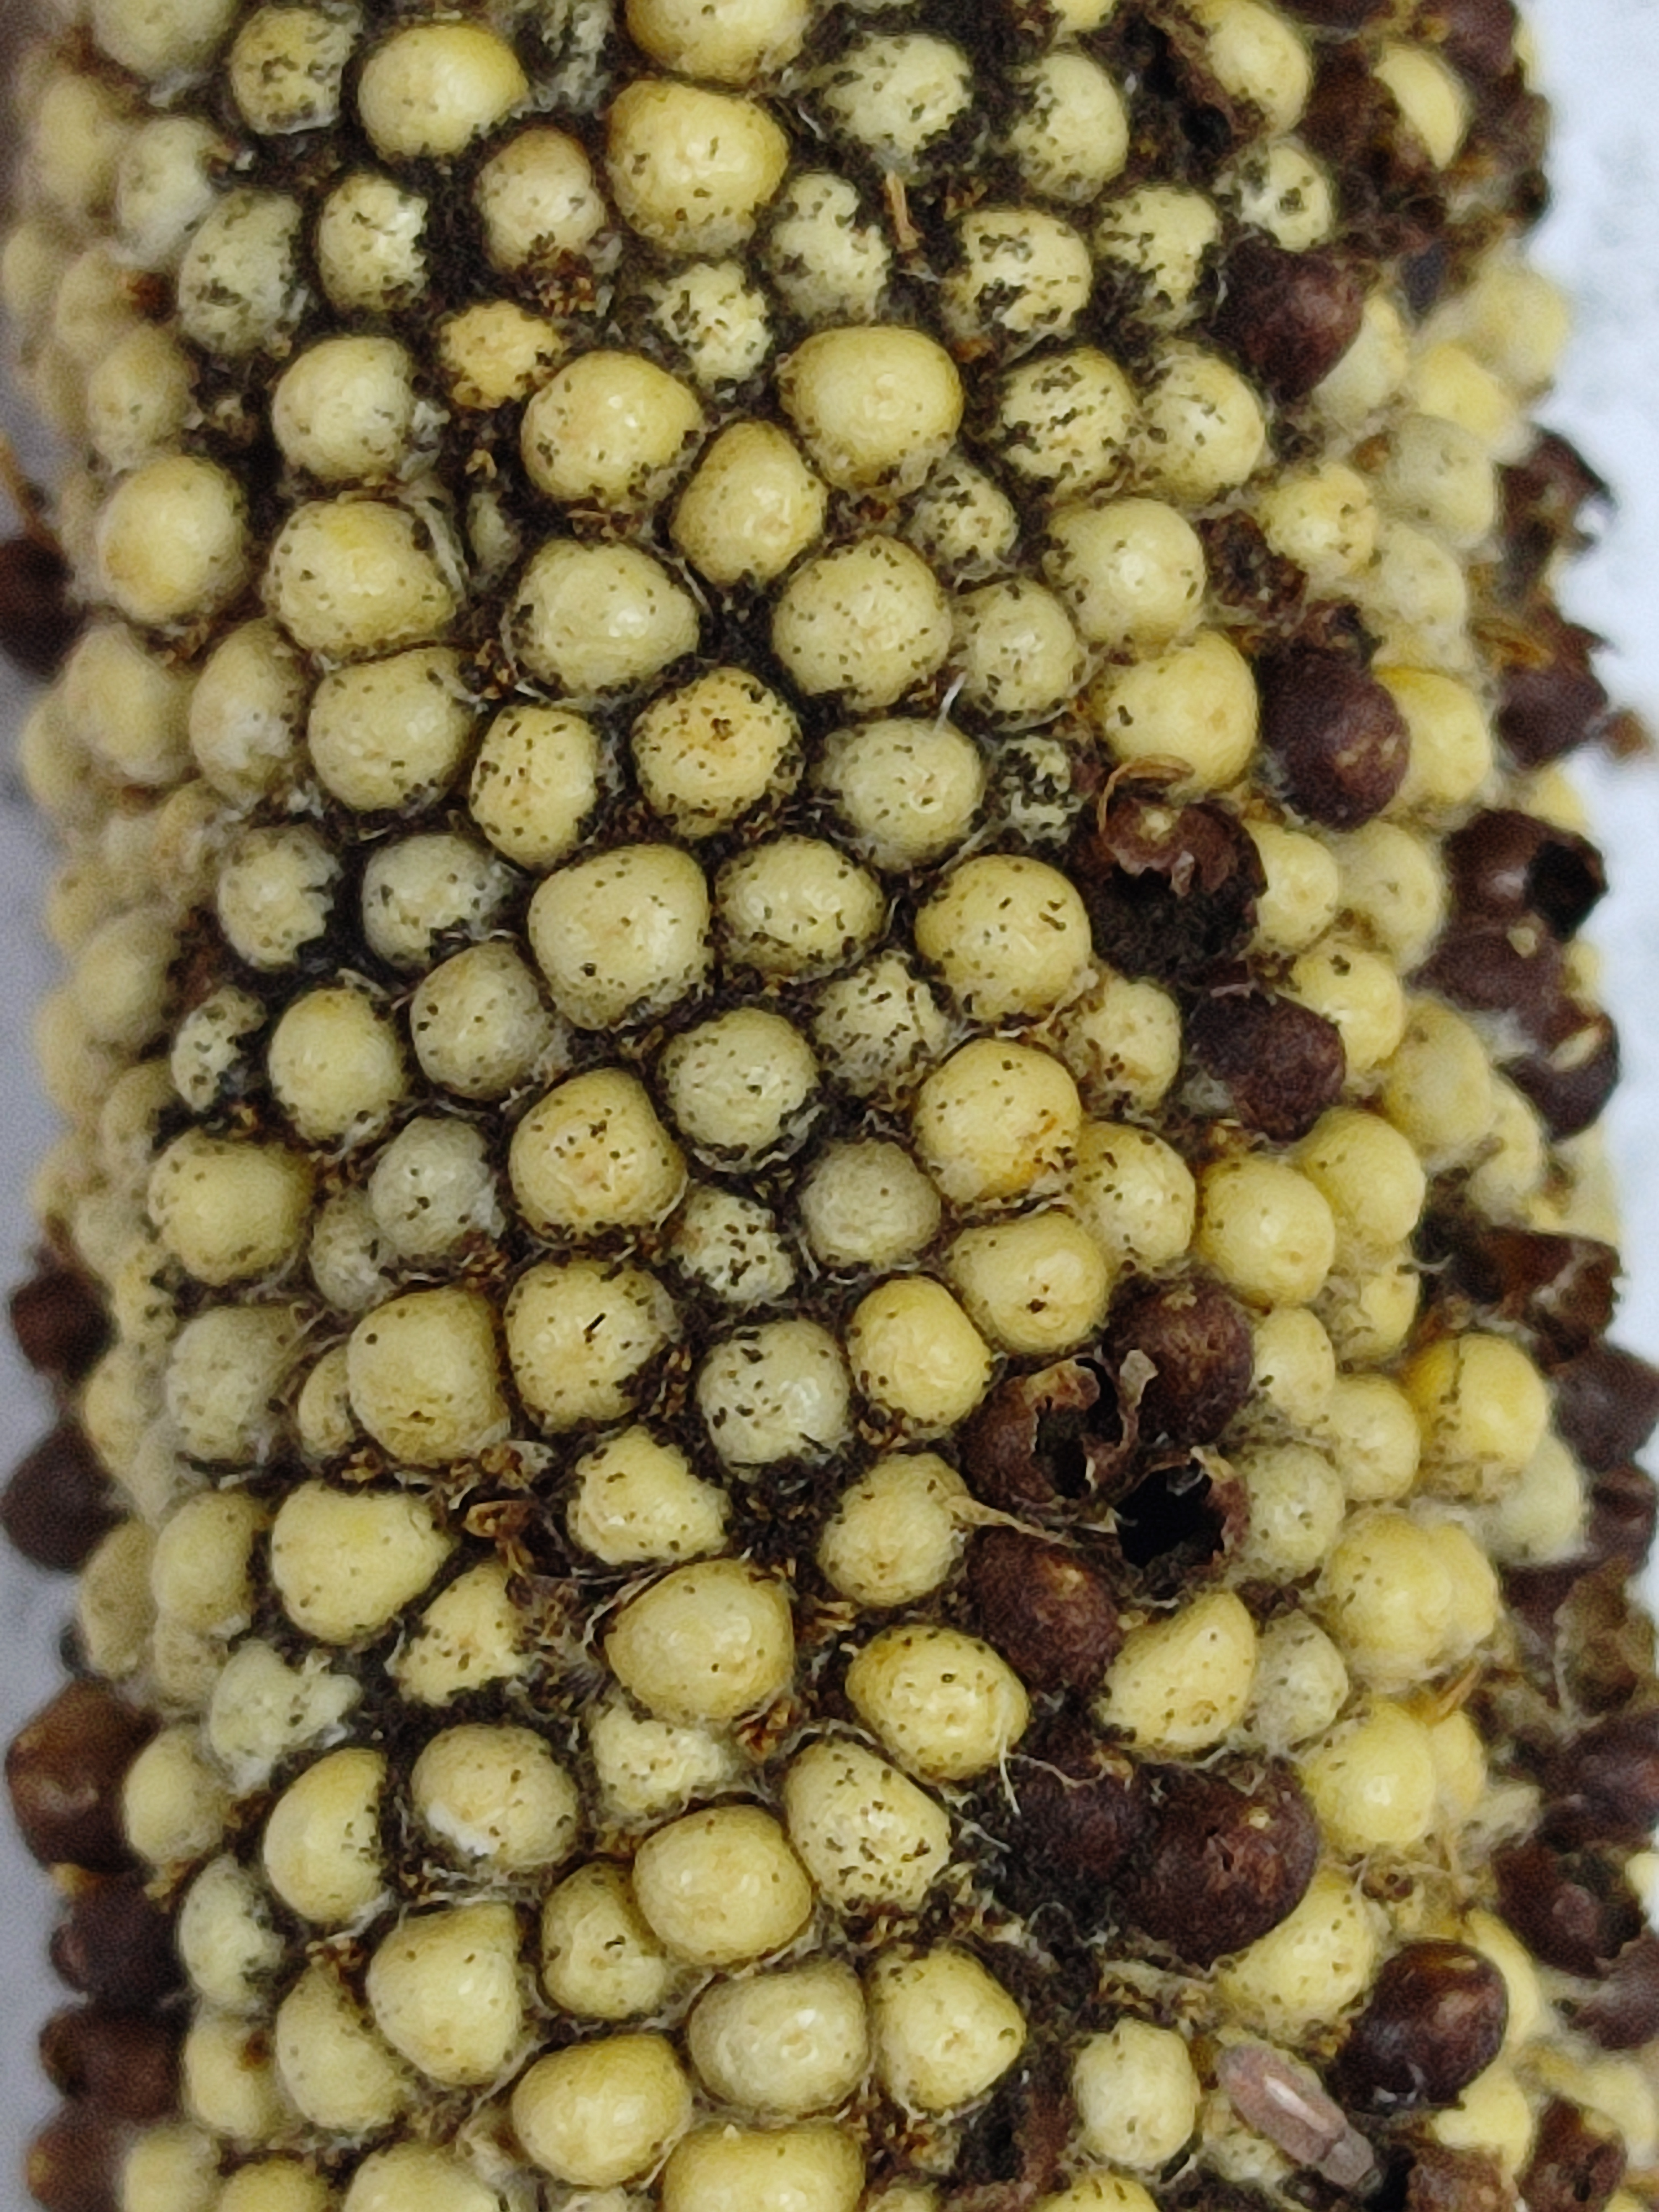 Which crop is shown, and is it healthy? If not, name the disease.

pearl millet, smut
